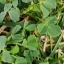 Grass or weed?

unstructured weed
